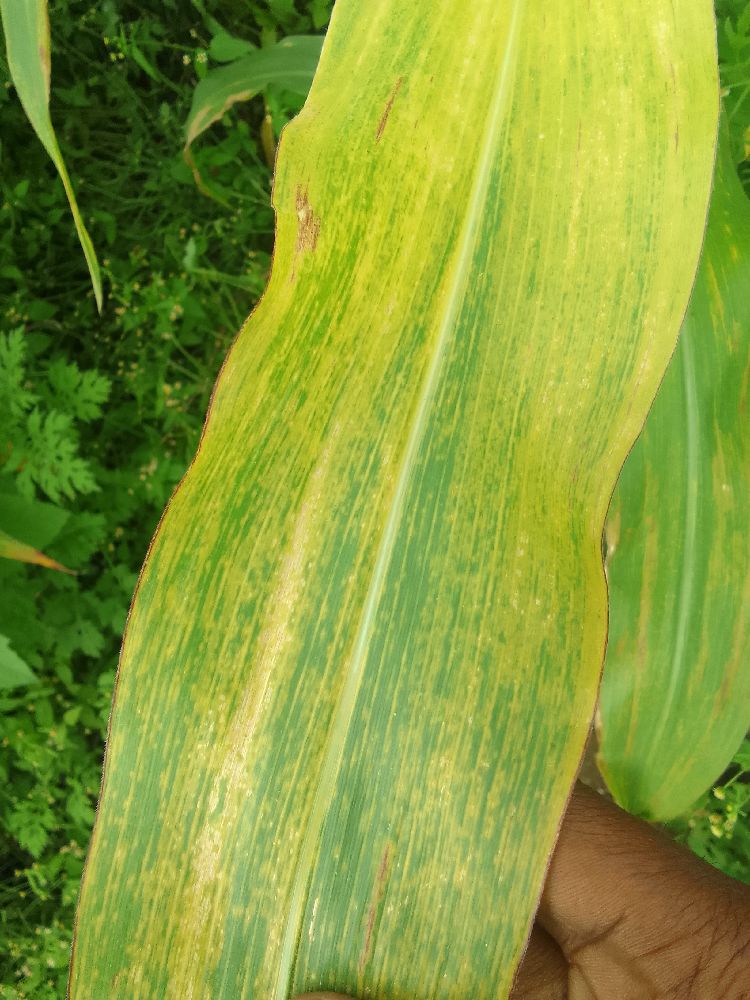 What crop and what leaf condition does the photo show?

maize, maize lethal necrosis
